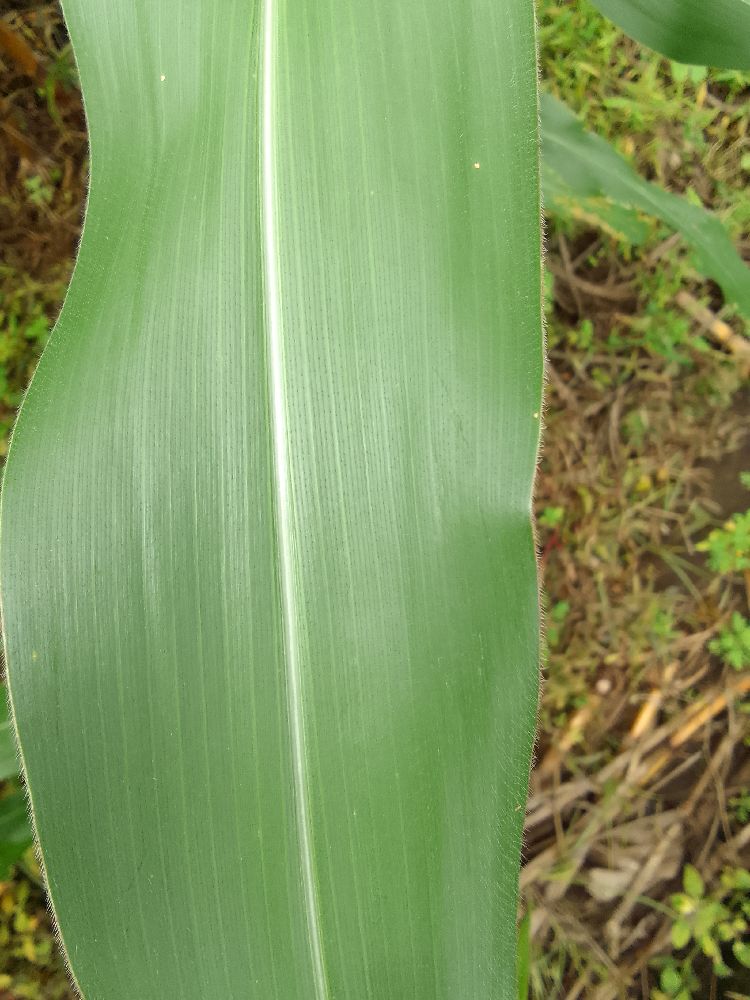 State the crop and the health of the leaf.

maize, healthy
